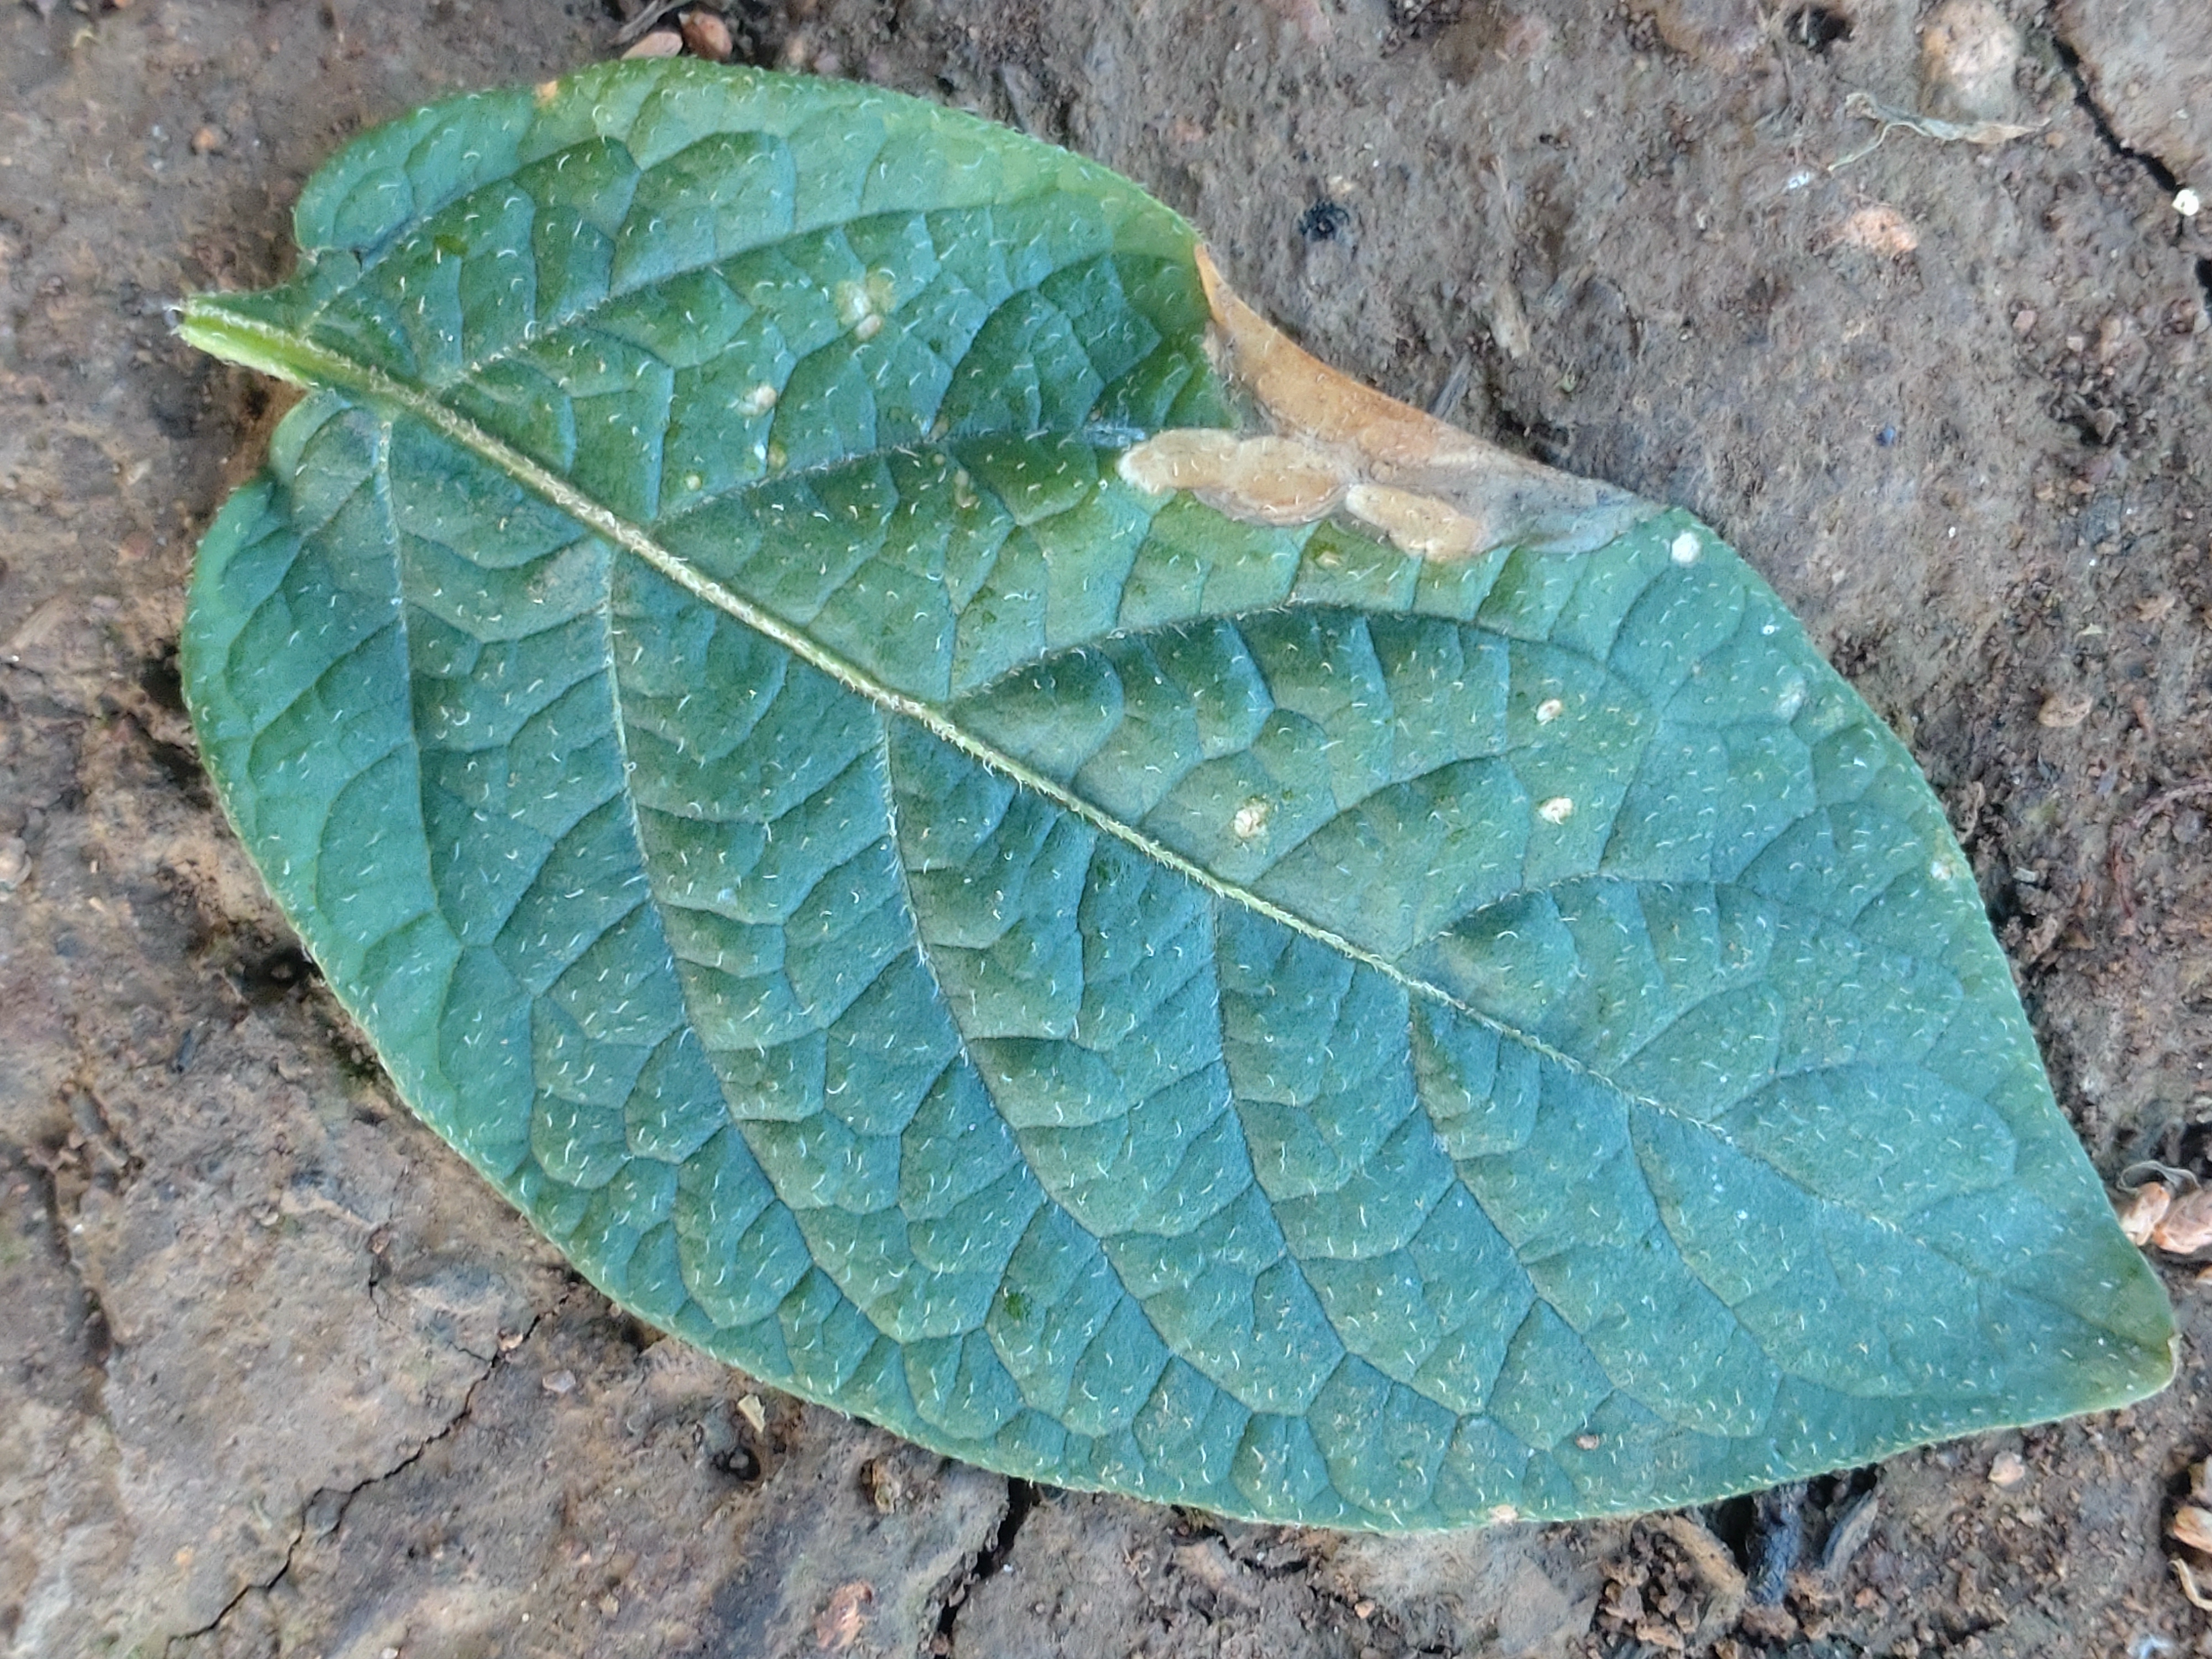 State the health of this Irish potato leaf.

early blight
